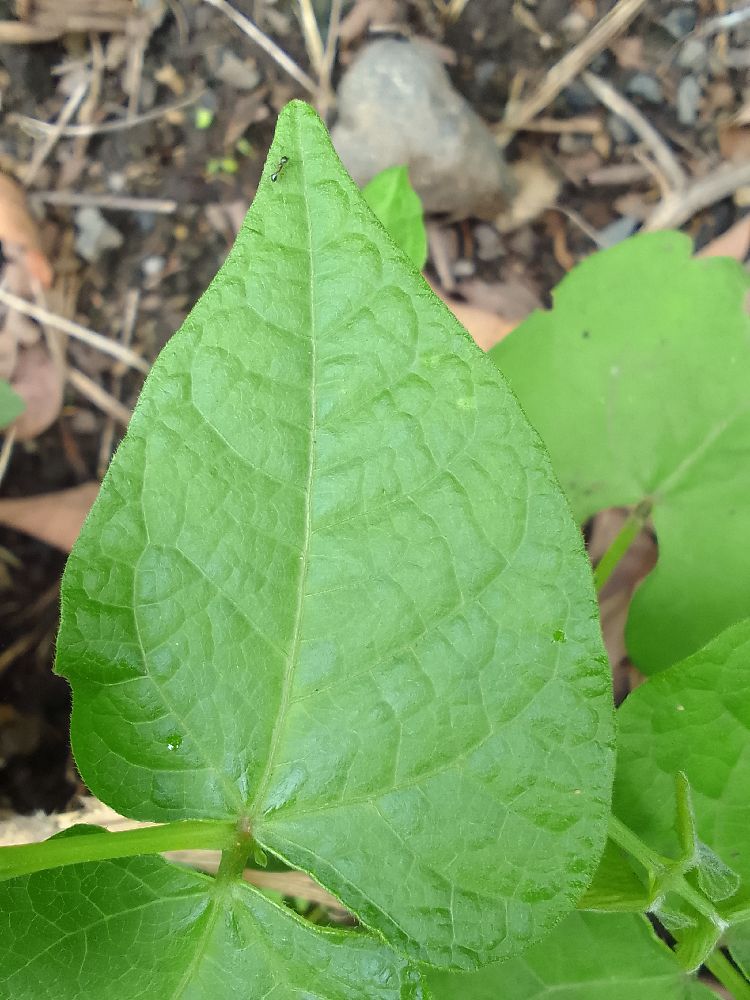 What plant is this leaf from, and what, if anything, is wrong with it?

common bean, healthy
